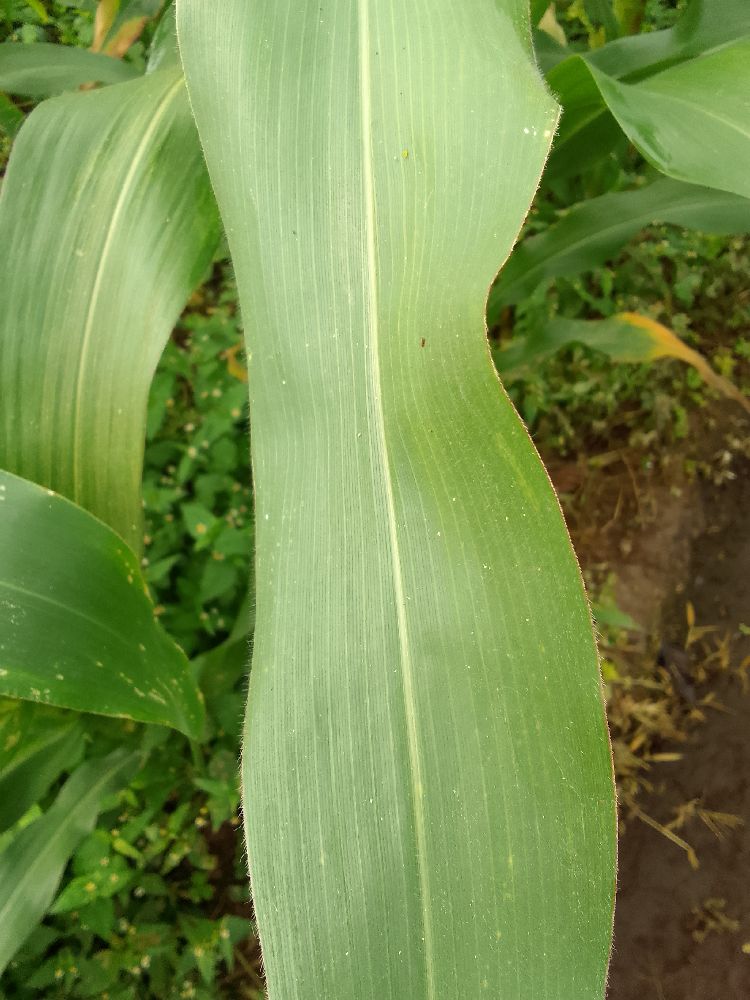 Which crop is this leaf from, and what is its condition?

maize, healthy
